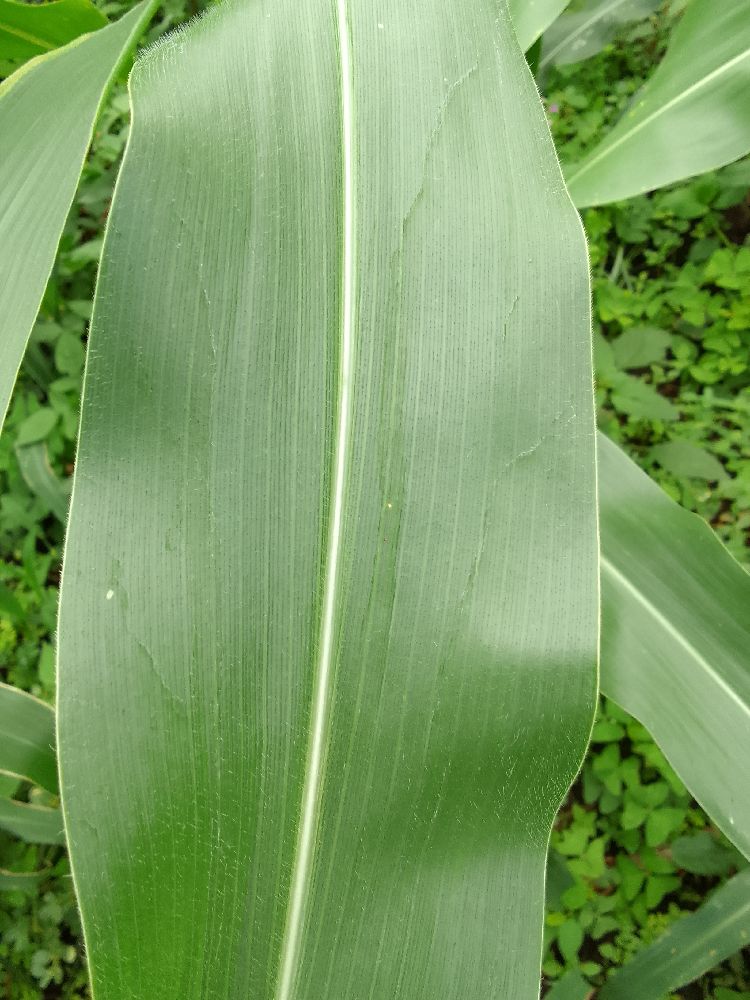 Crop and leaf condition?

maize, healthy
